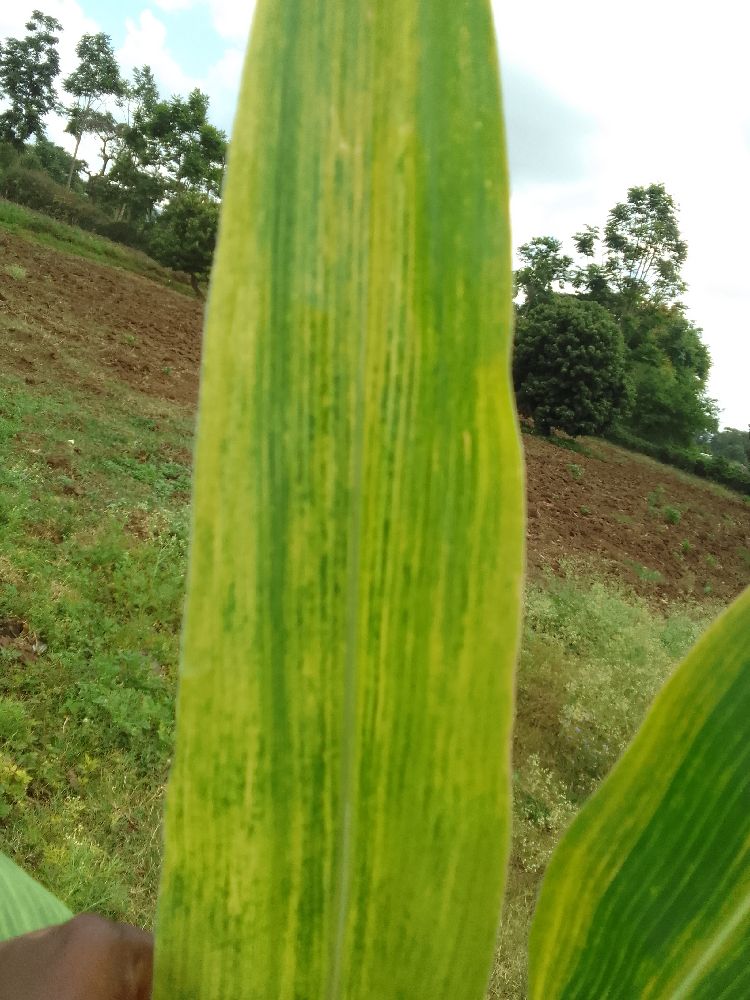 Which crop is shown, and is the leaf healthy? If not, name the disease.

maize, maize lethal necrosis
